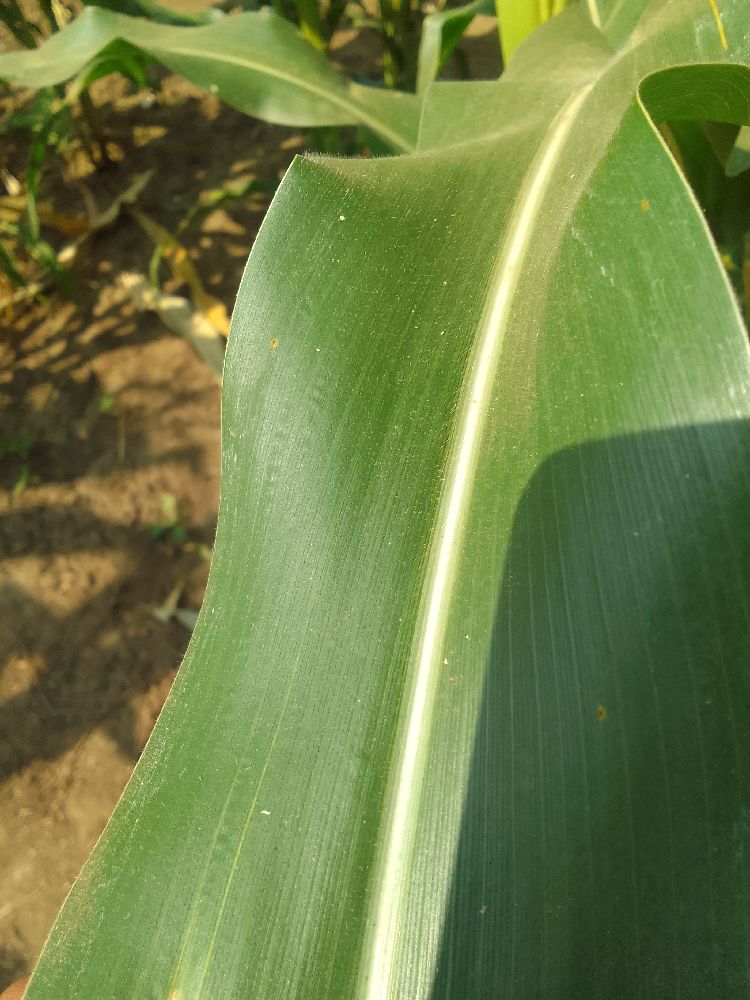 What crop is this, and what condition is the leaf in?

maize, healthy
